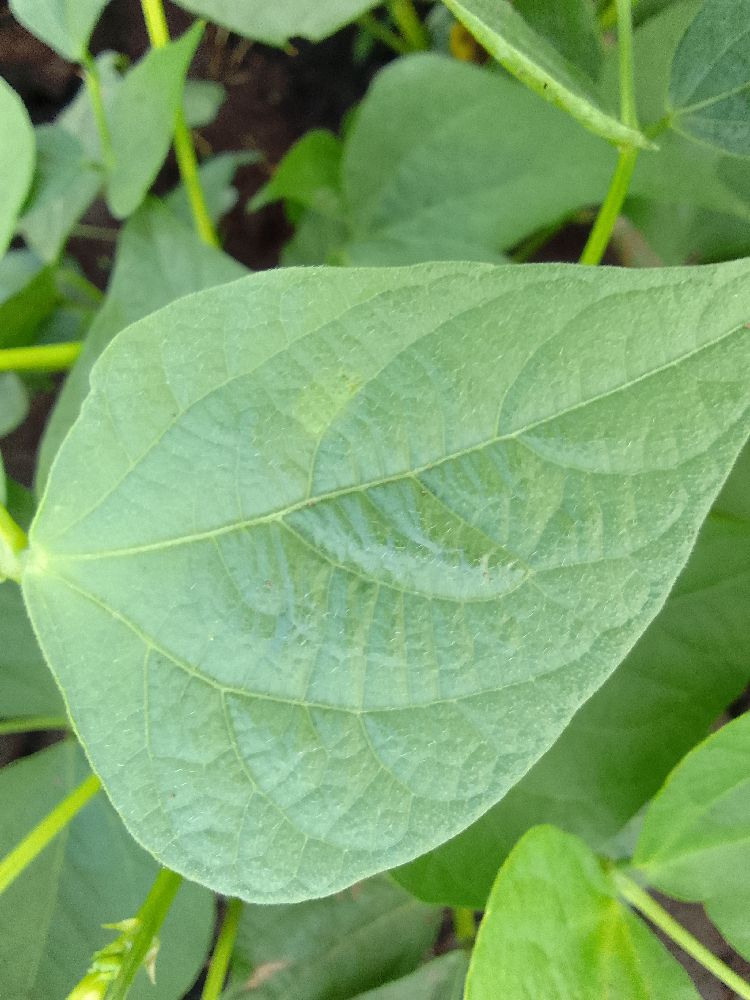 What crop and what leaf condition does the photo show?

common bean, healthy
